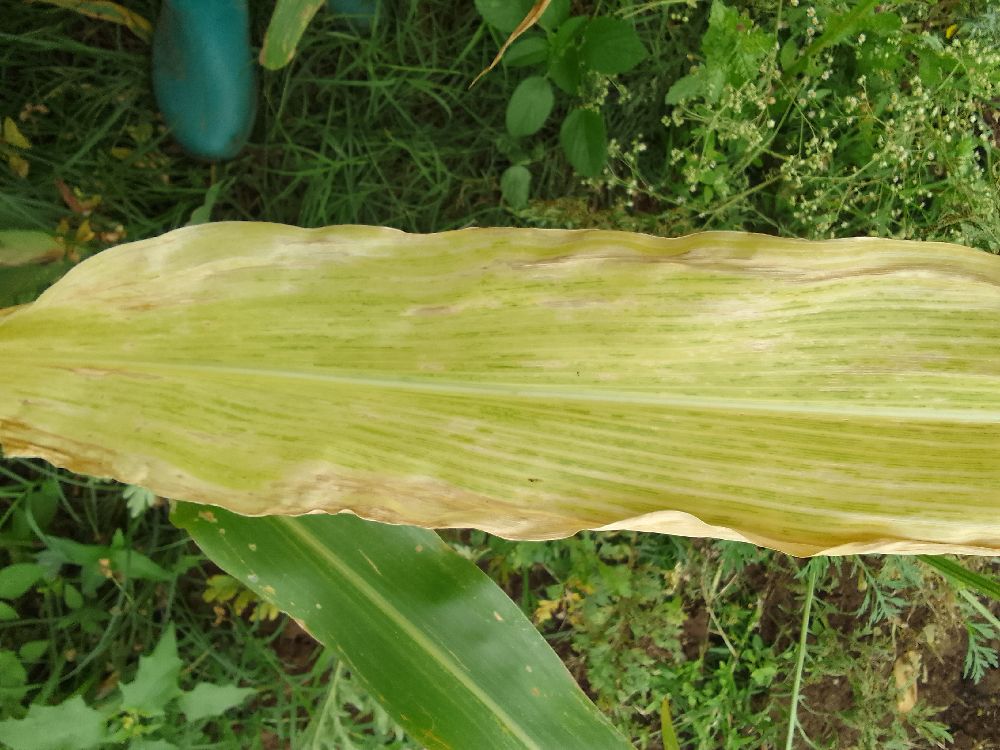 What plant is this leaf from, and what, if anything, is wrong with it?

maize, maize lethal necrosis
